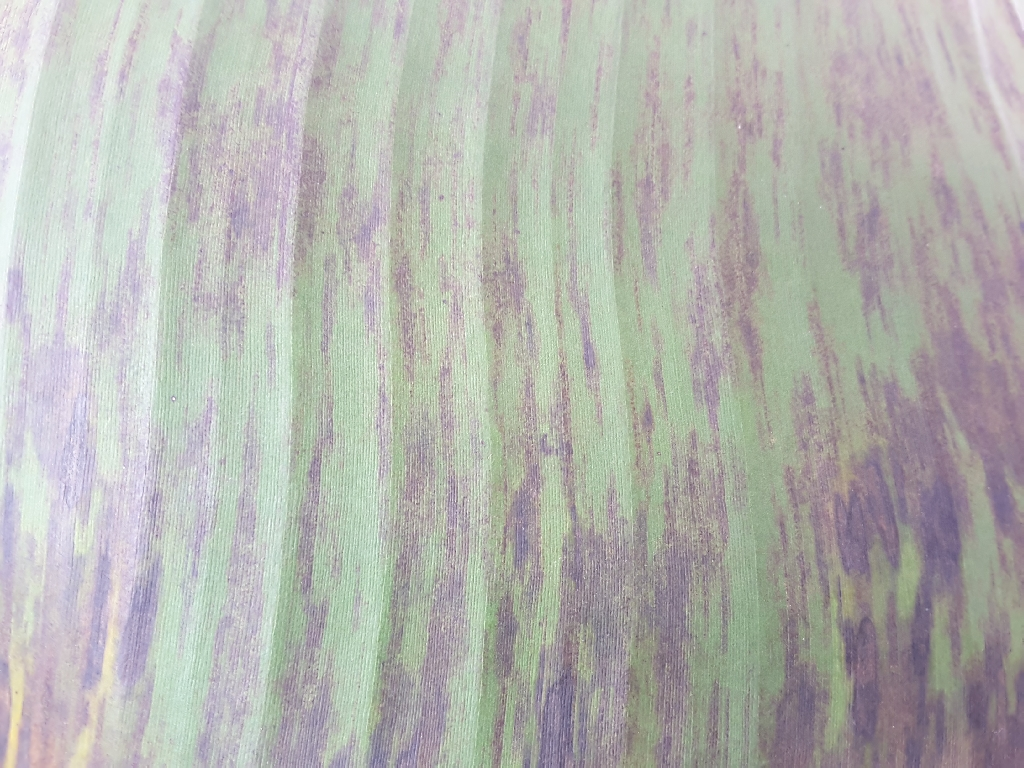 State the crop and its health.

banana, black sigatoka
